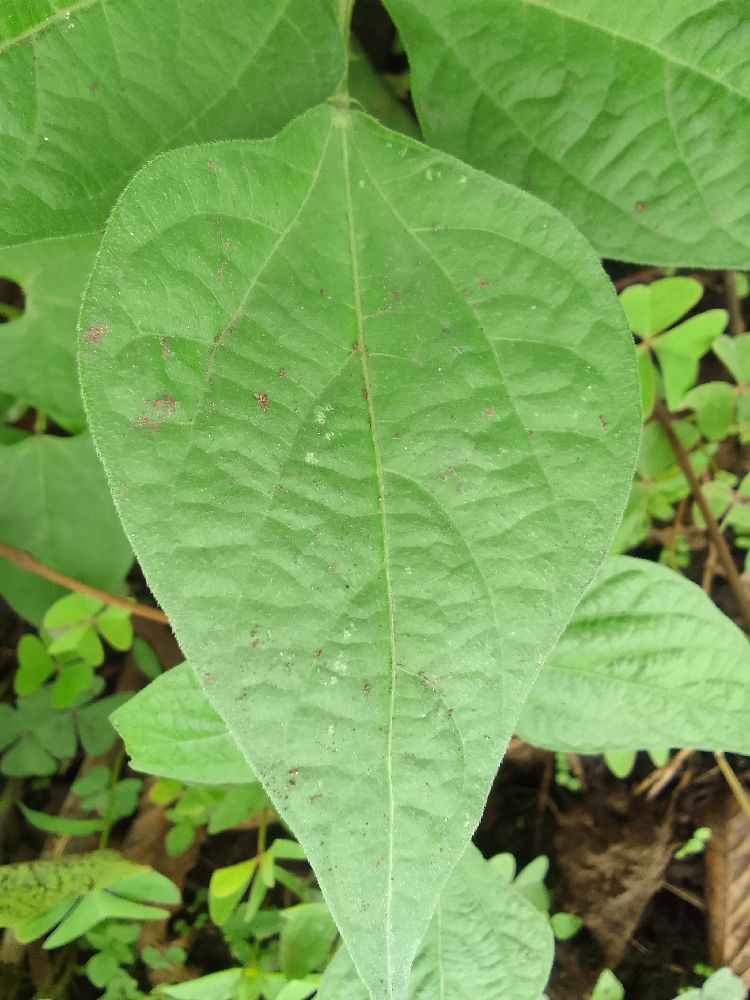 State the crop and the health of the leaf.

common bean, healthy
